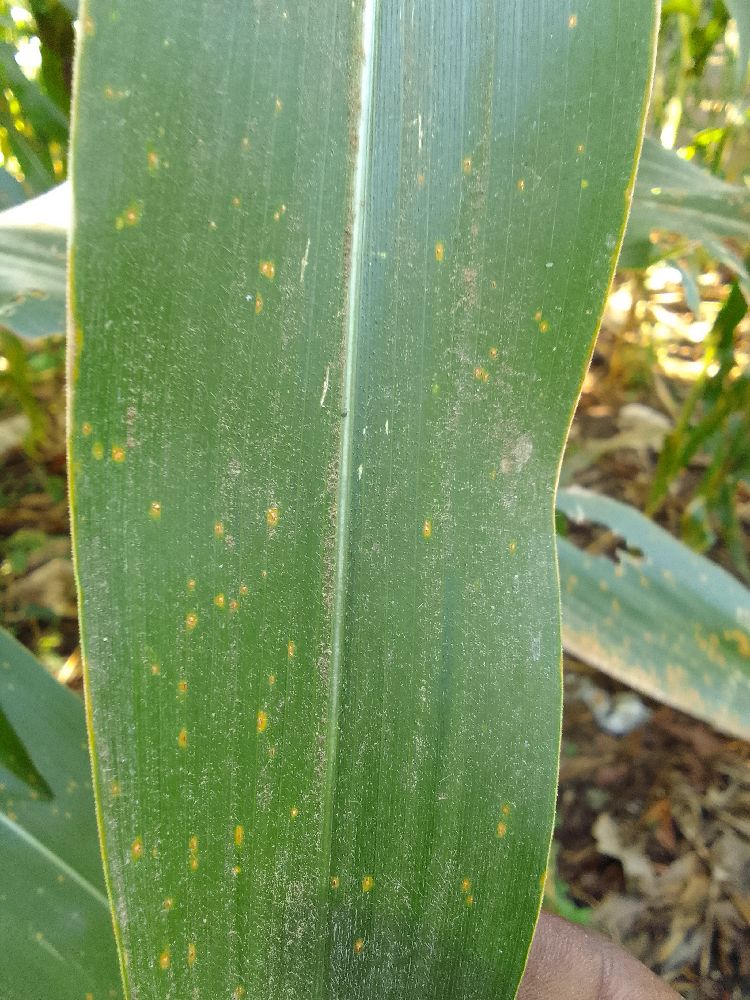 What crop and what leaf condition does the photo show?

maize, healthy
